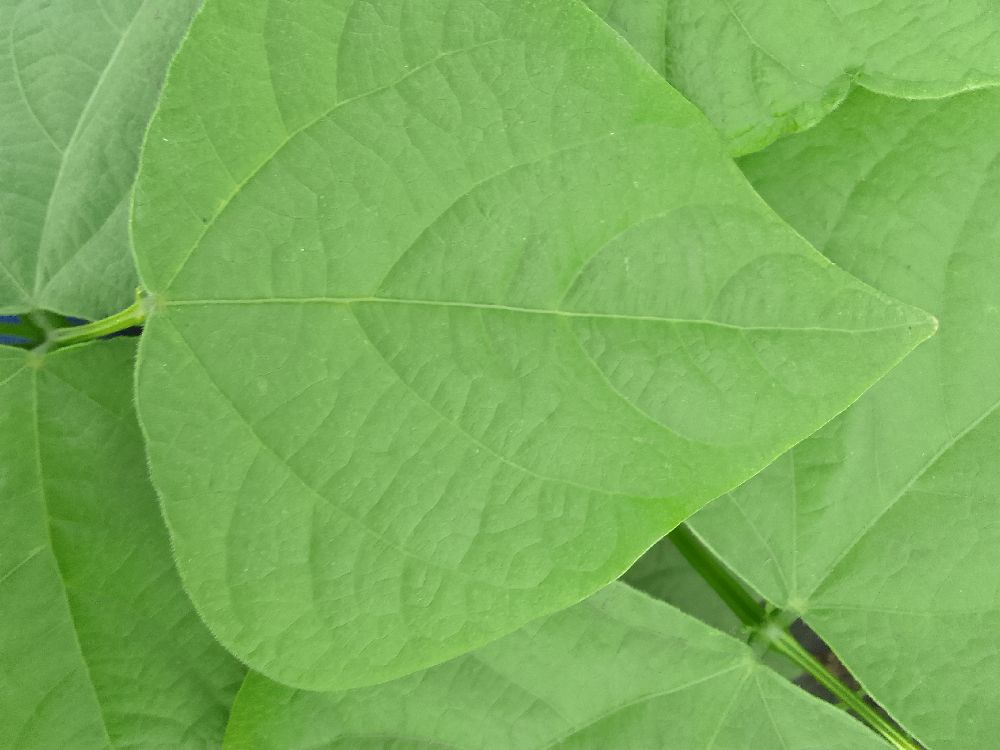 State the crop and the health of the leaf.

common bean, healthy
